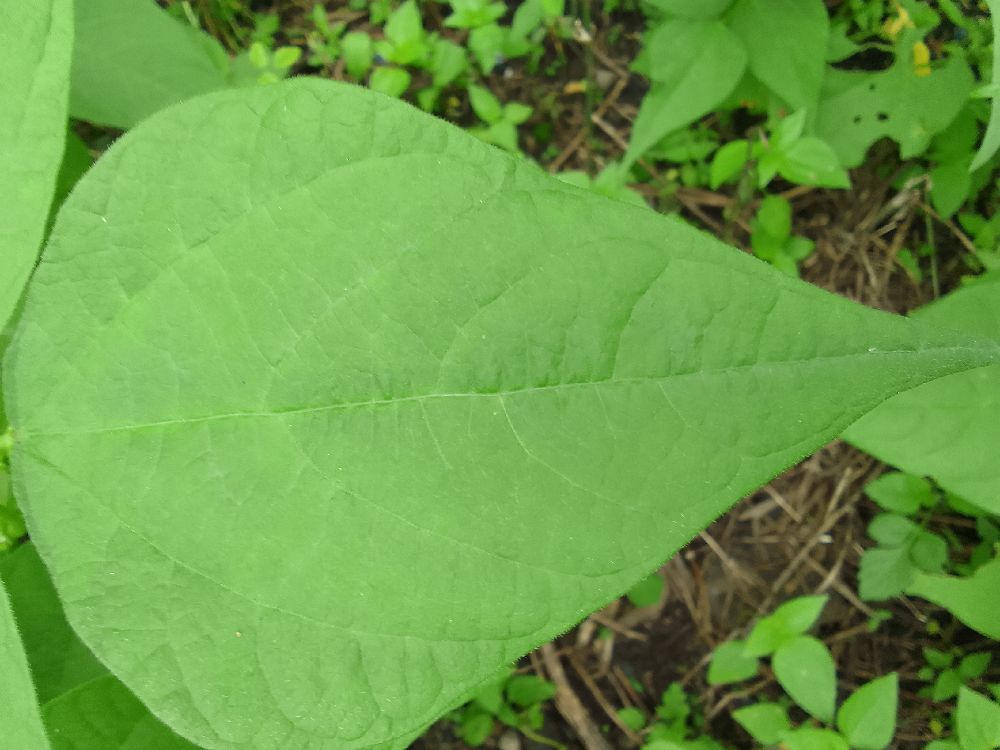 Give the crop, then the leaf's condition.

common bean, healthy
